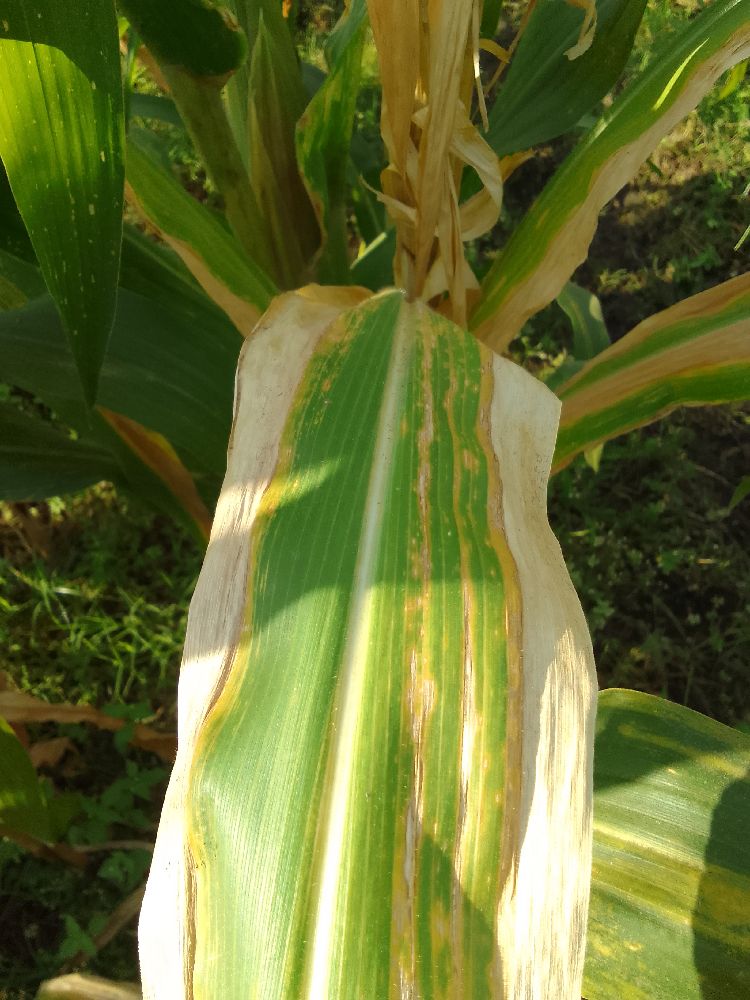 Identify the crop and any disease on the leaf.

maize, maize lethal necrosis
